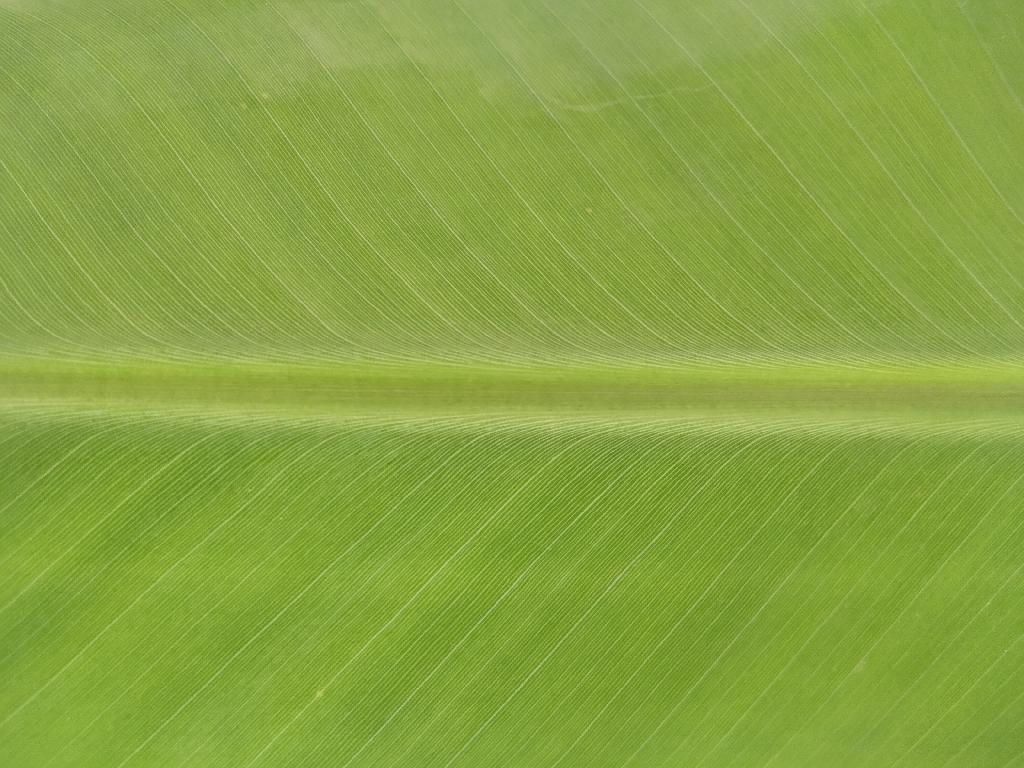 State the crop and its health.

banana, healthy
